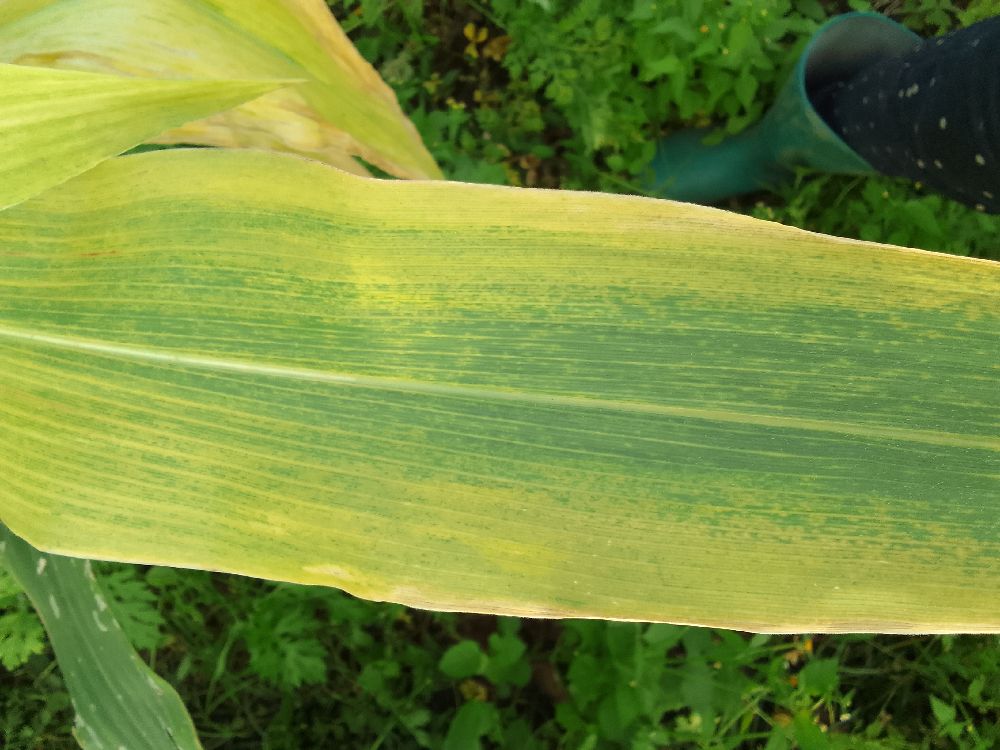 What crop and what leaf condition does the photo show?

maize, maize lethal necrosis
